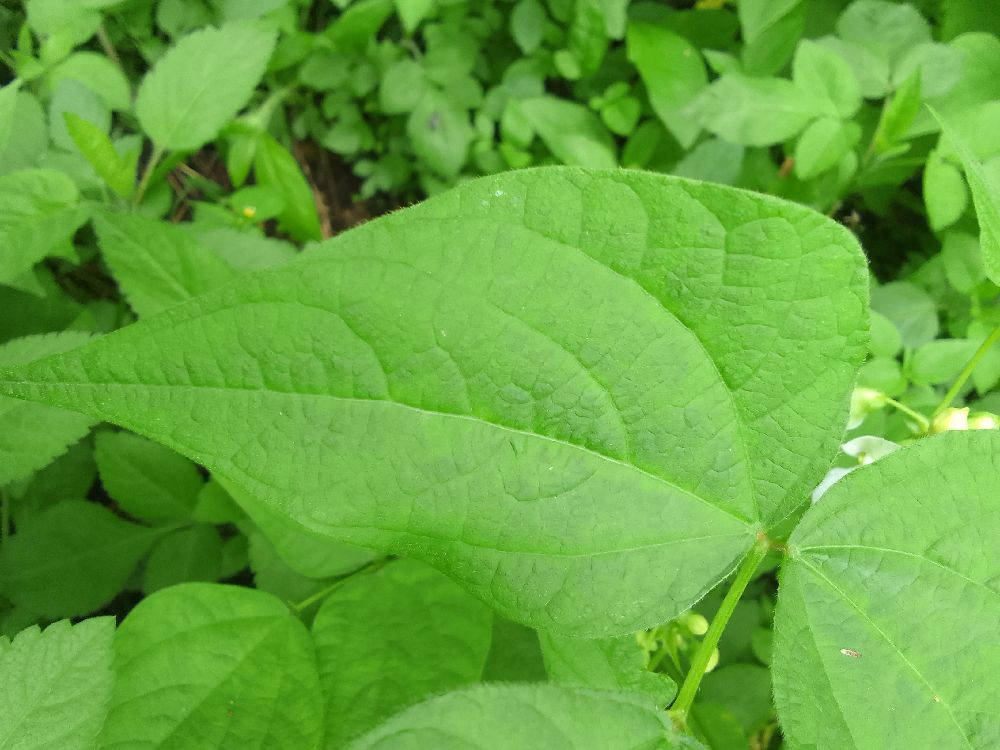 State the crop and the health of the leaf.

common bean, healthy
